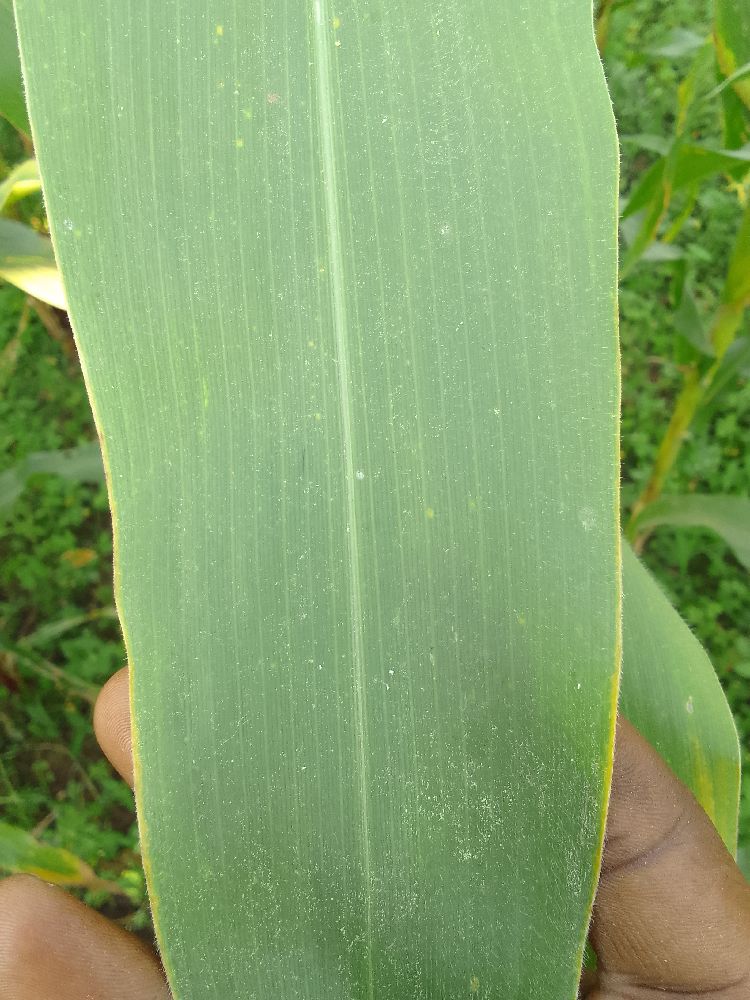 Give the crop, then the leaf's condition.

maize, healthy
